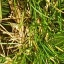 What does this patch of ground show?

grass
